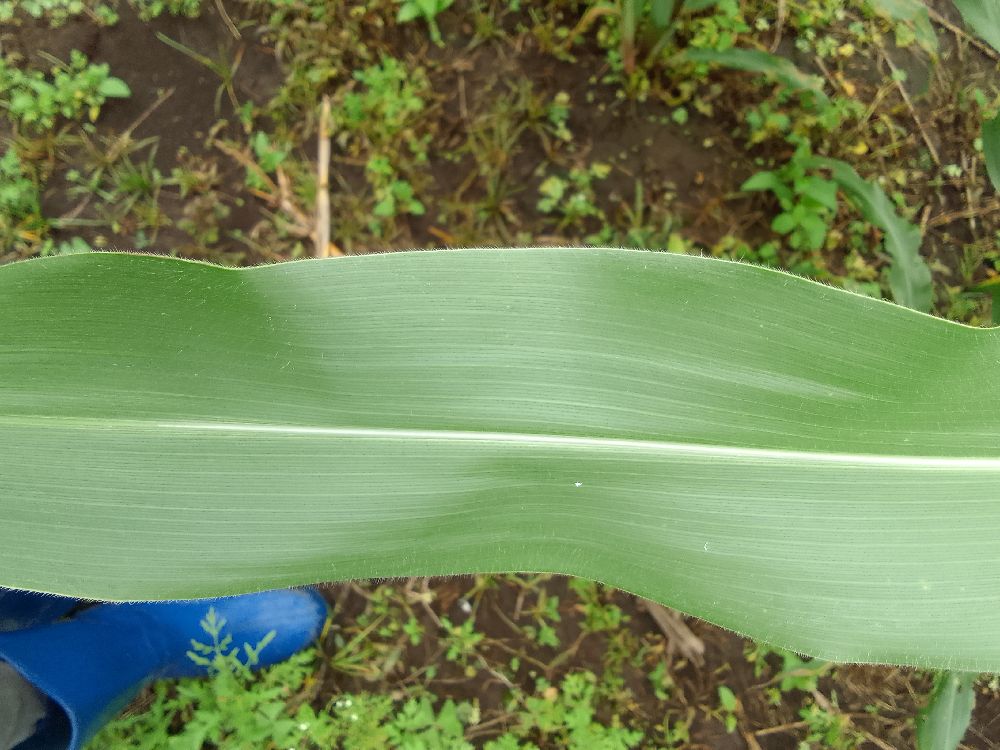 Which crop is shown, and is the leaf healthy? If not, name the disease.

maize, healthy
